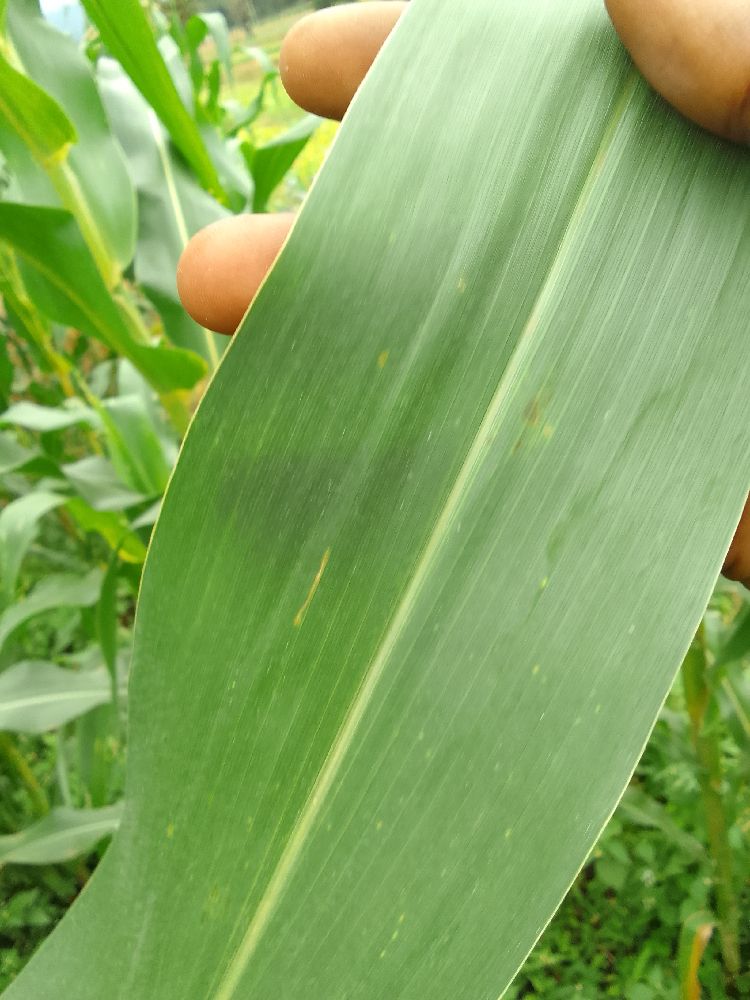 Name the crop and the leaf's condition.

maize, healthy
